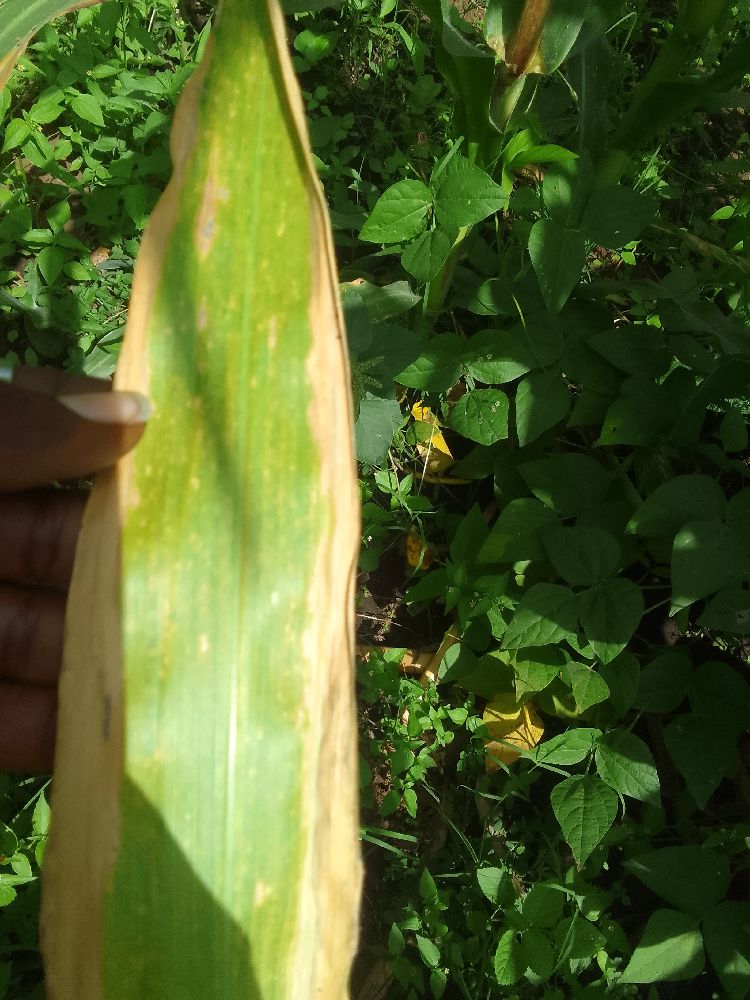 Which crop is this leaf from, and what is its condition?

maize, maize lethal necrosis
